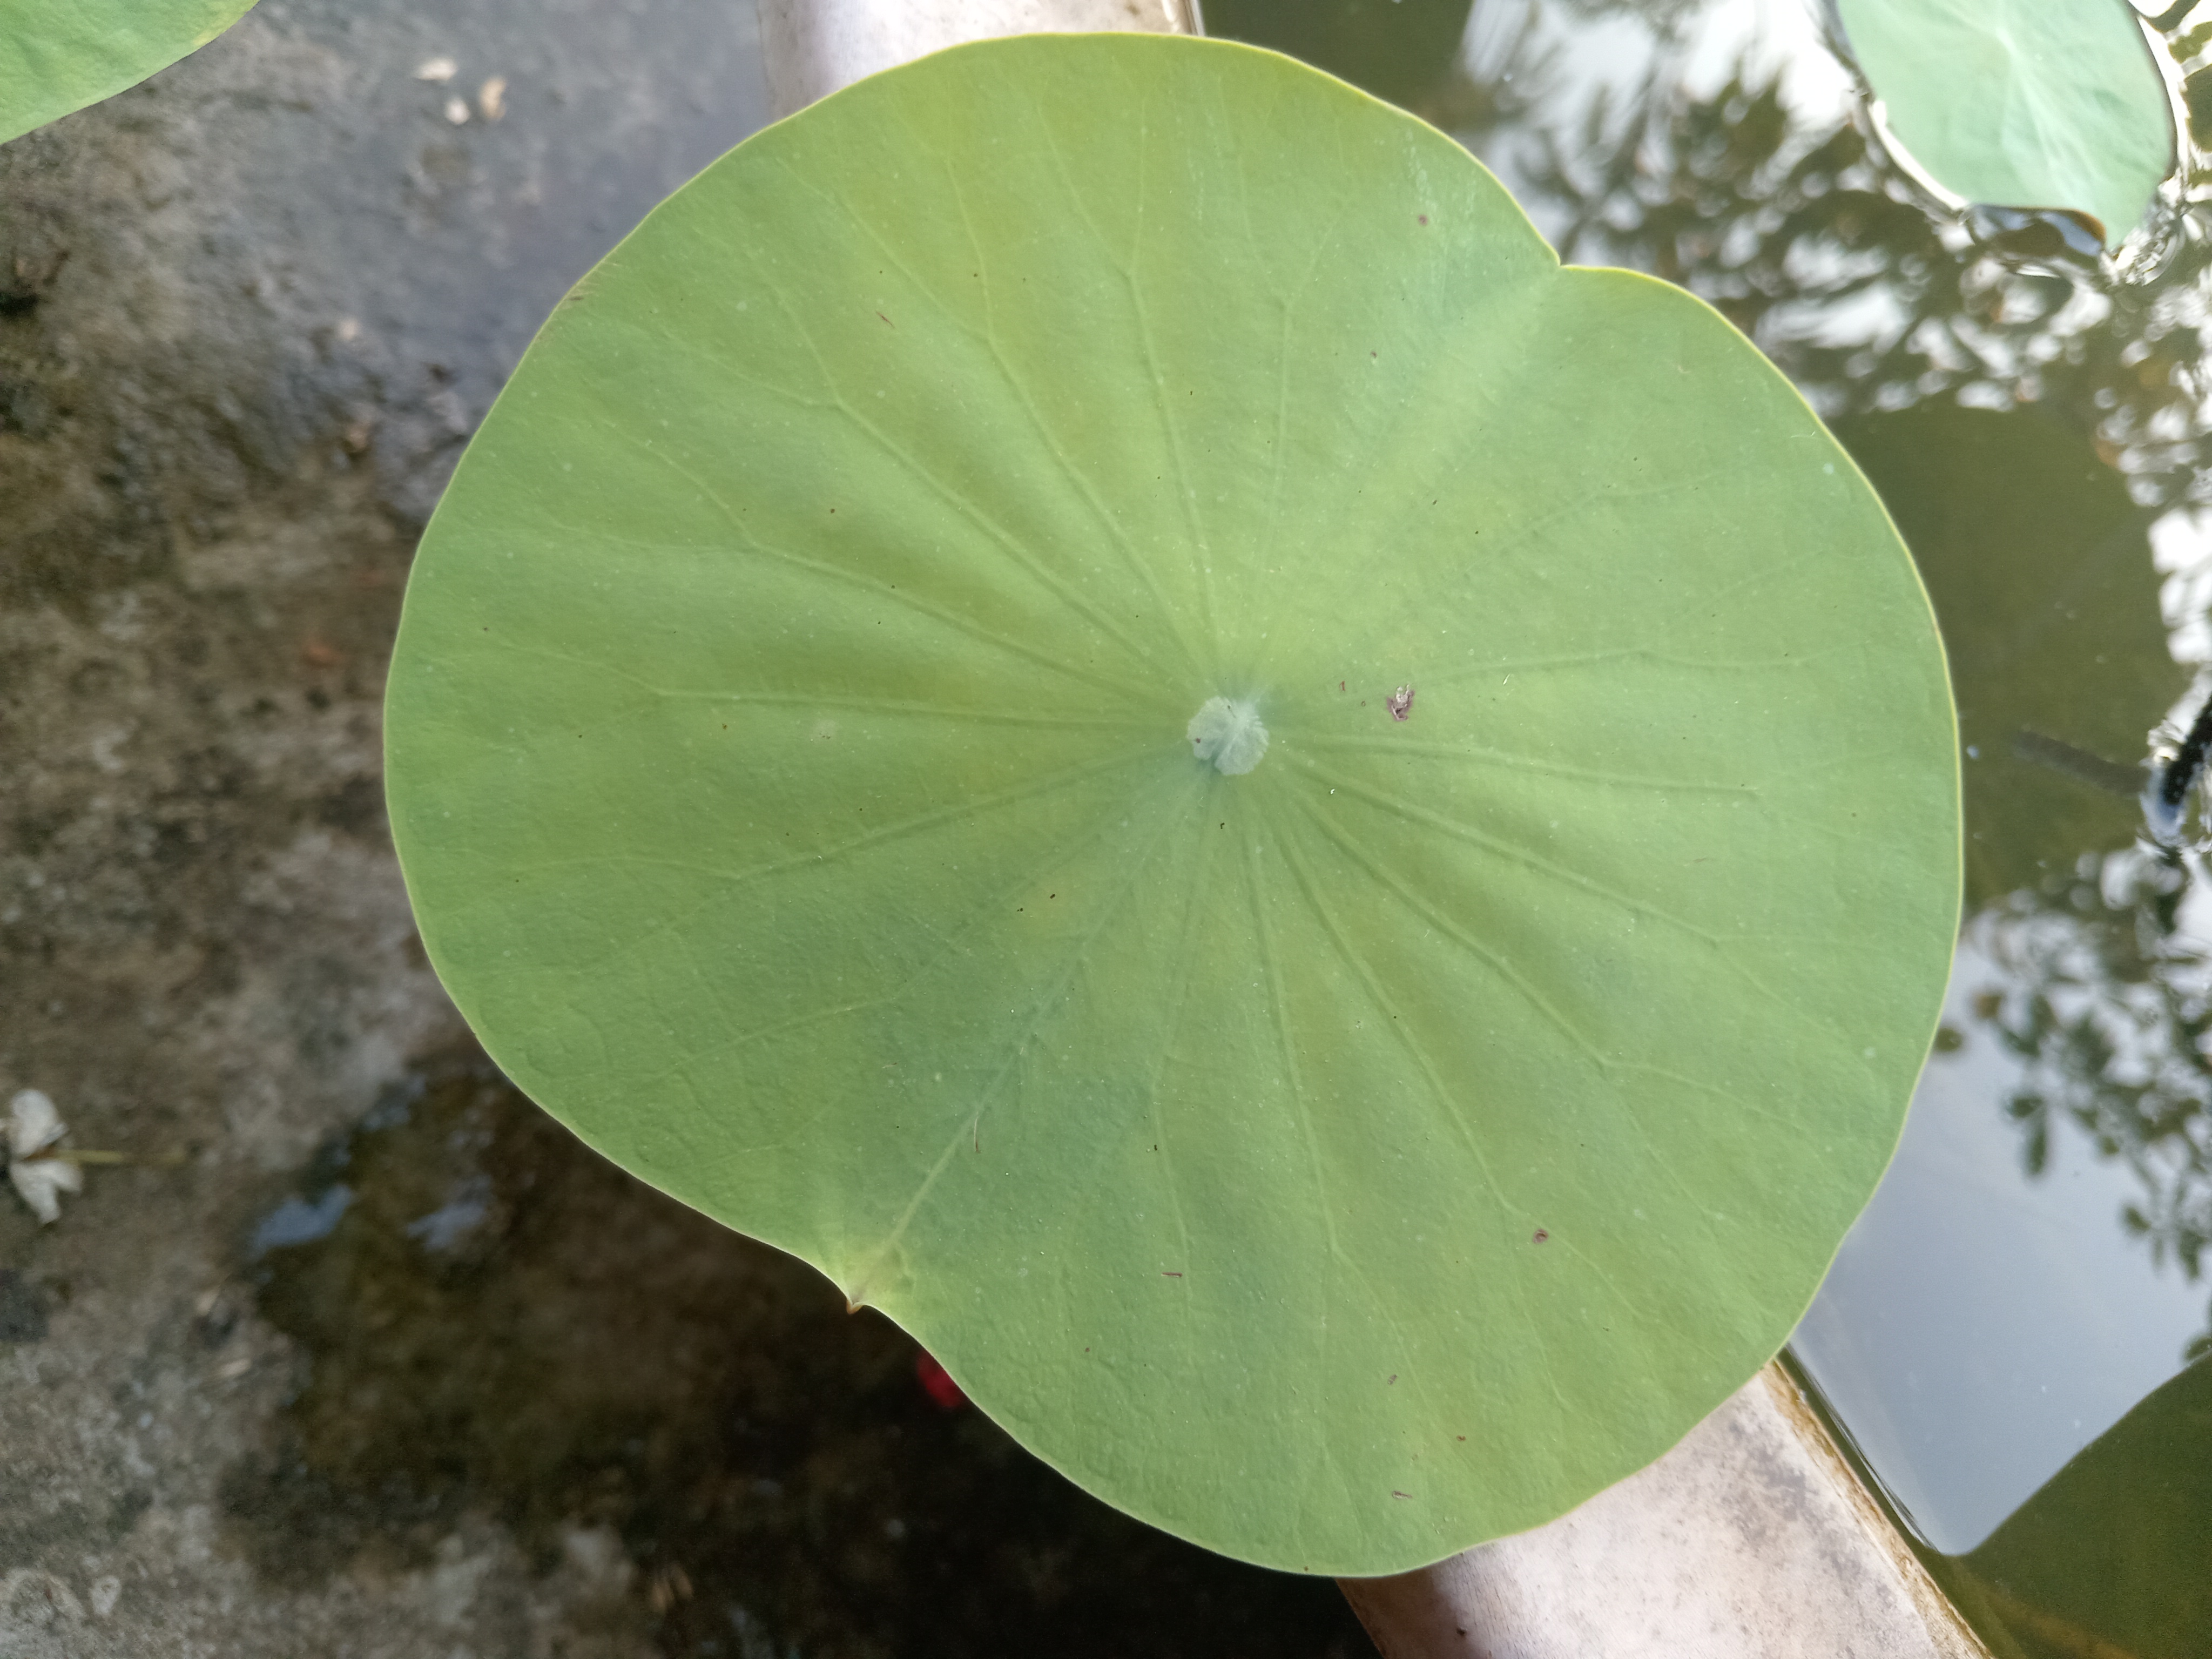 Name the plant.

lotus
